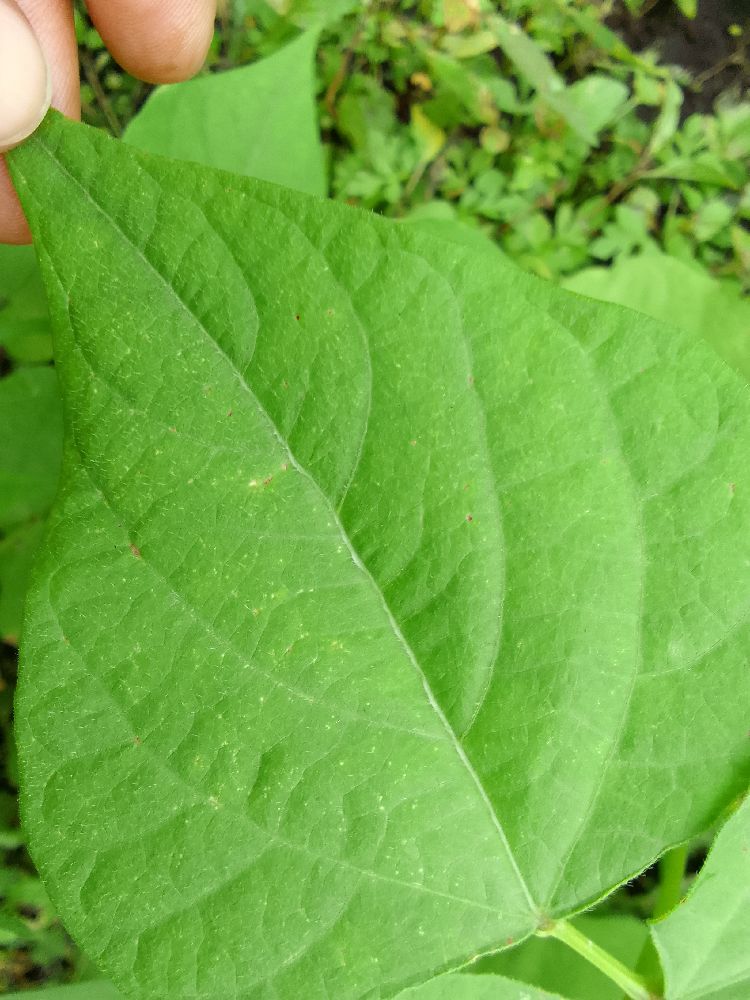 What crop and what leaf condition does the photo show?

common bean, healthy
